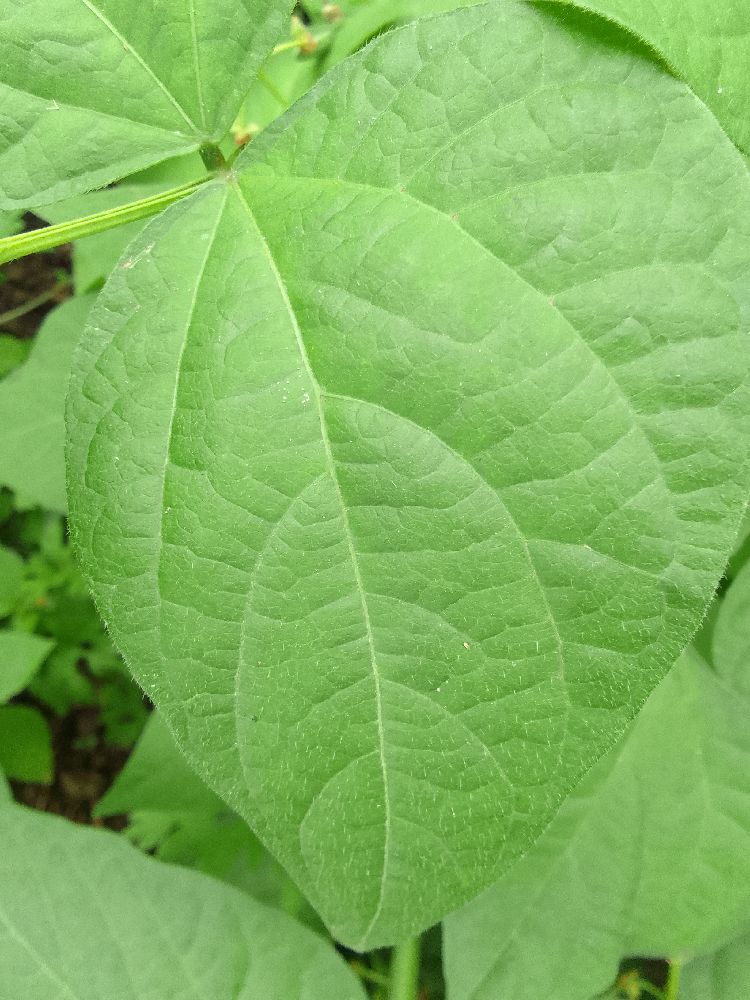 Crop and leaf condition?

common bean, healthy
